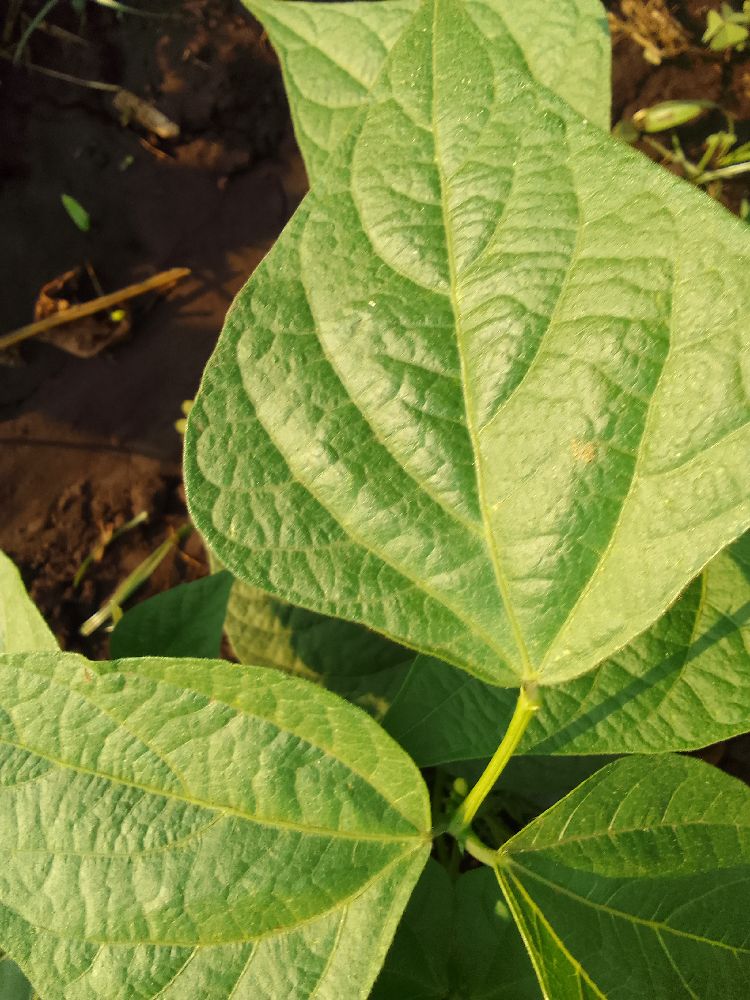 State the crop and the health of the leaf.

common bean, healthy
